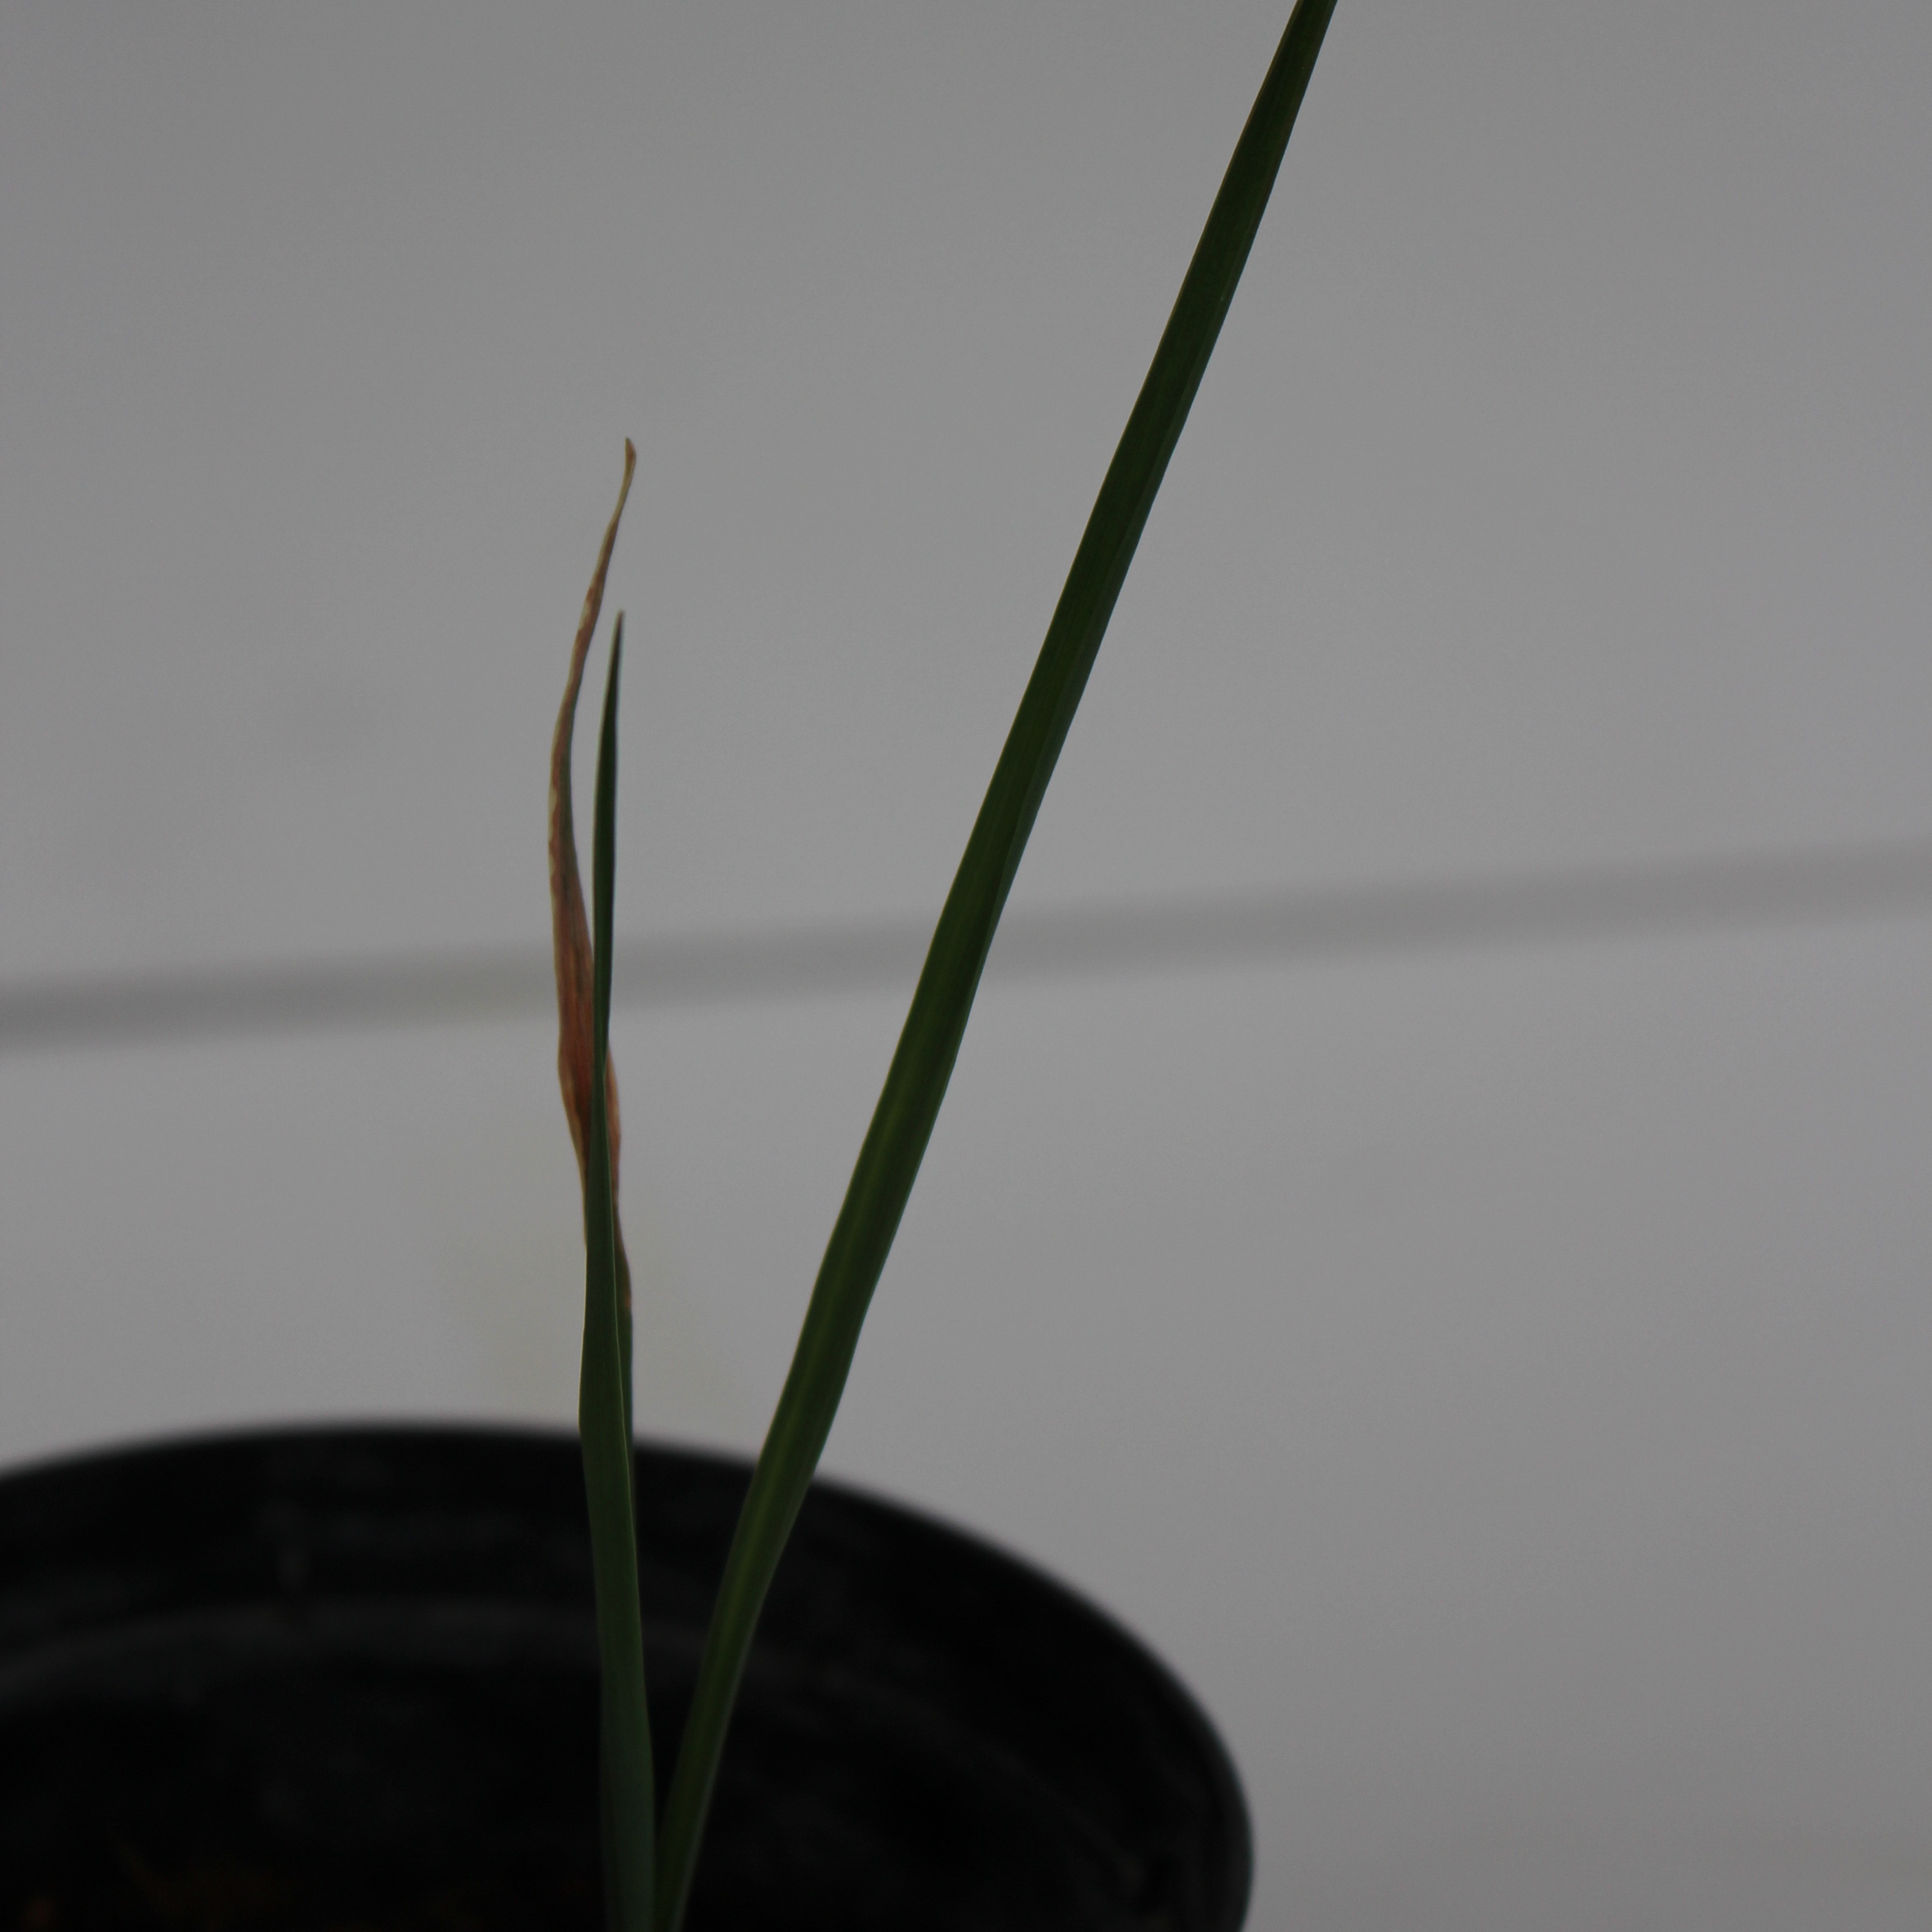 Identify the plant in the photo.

Avena sterilis
